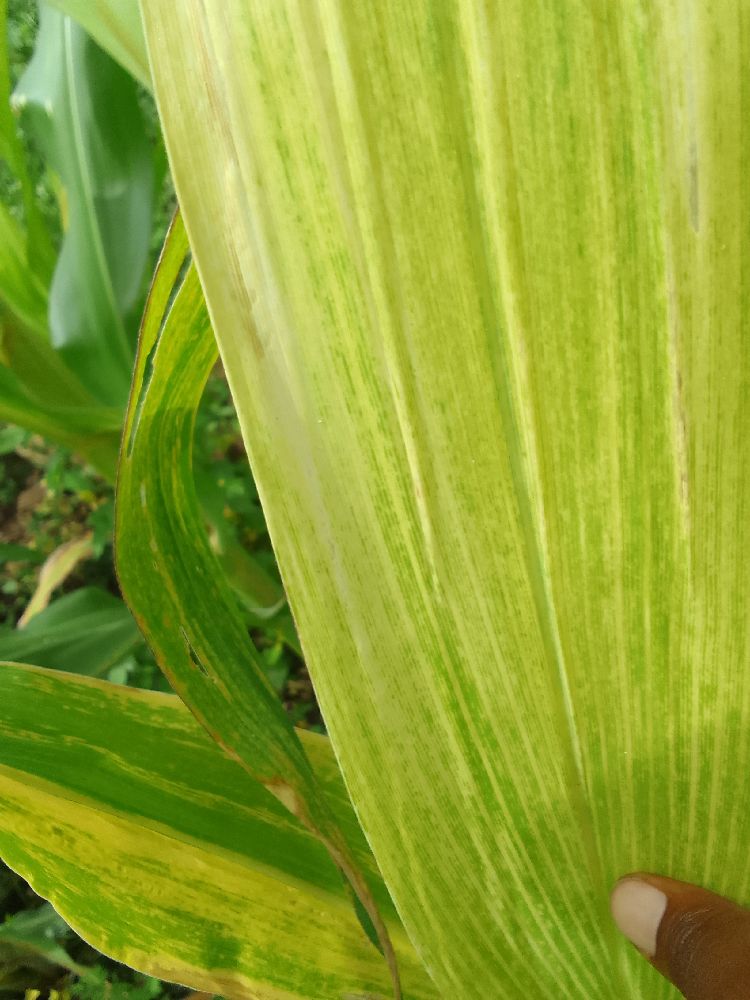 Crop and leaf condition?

maize, maize lethal necrosis
